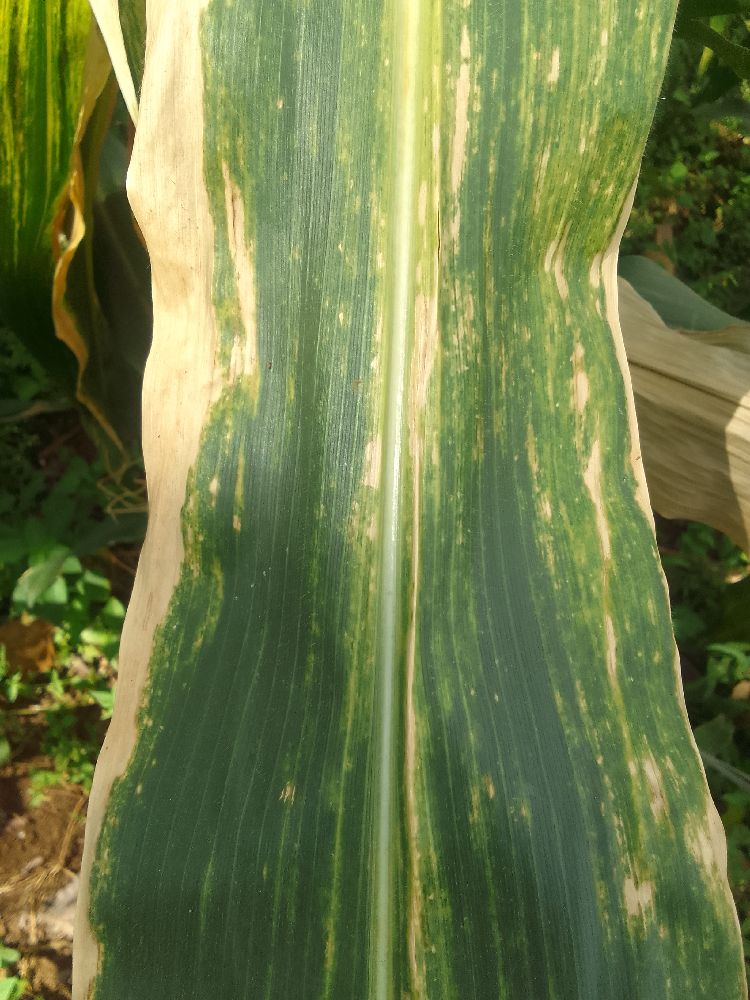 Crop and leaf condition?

maize, maize lethal necrosis
